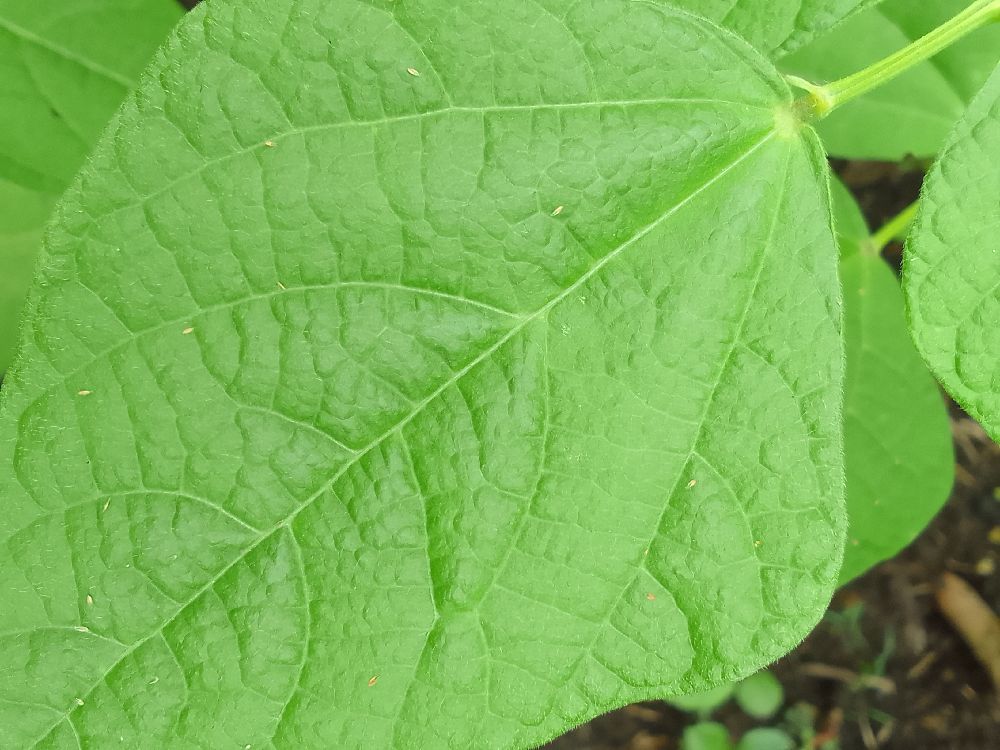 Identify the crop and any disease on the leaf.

common bean, healthy
